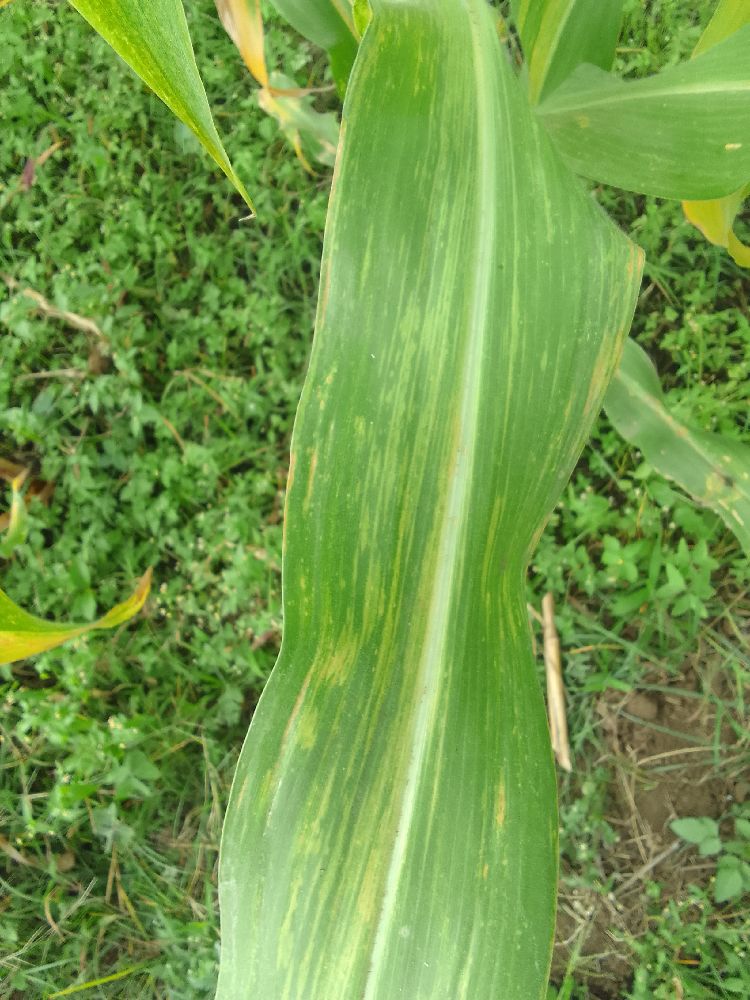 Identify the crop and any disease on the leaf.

maize, maize lethal necrosis
